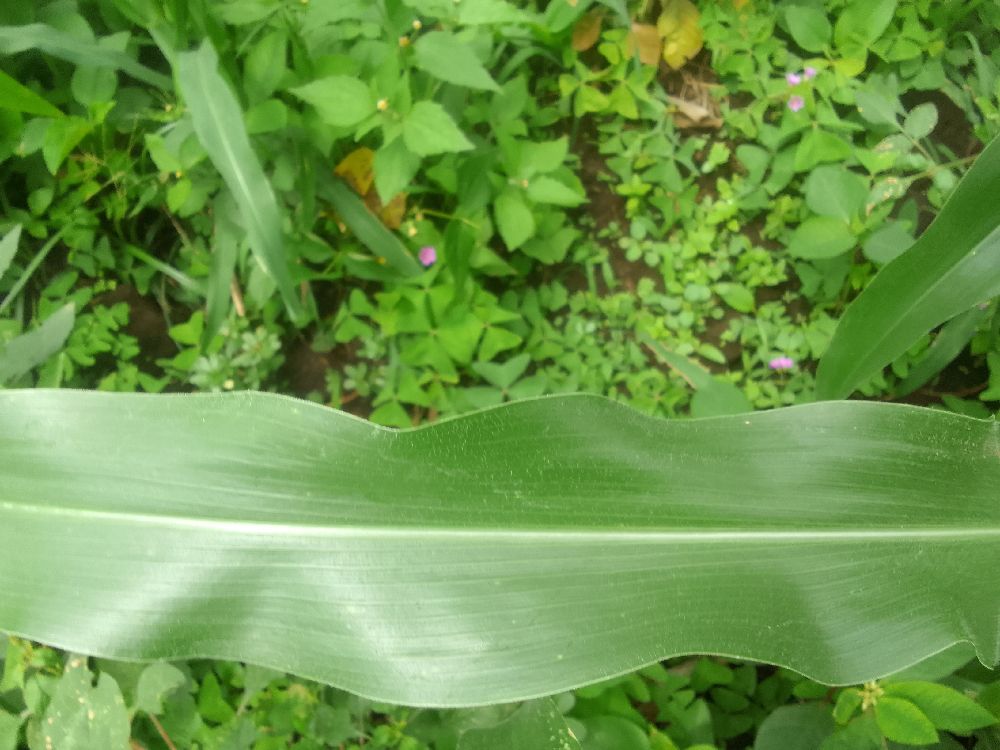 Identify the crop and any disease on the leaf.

maize, healthy
